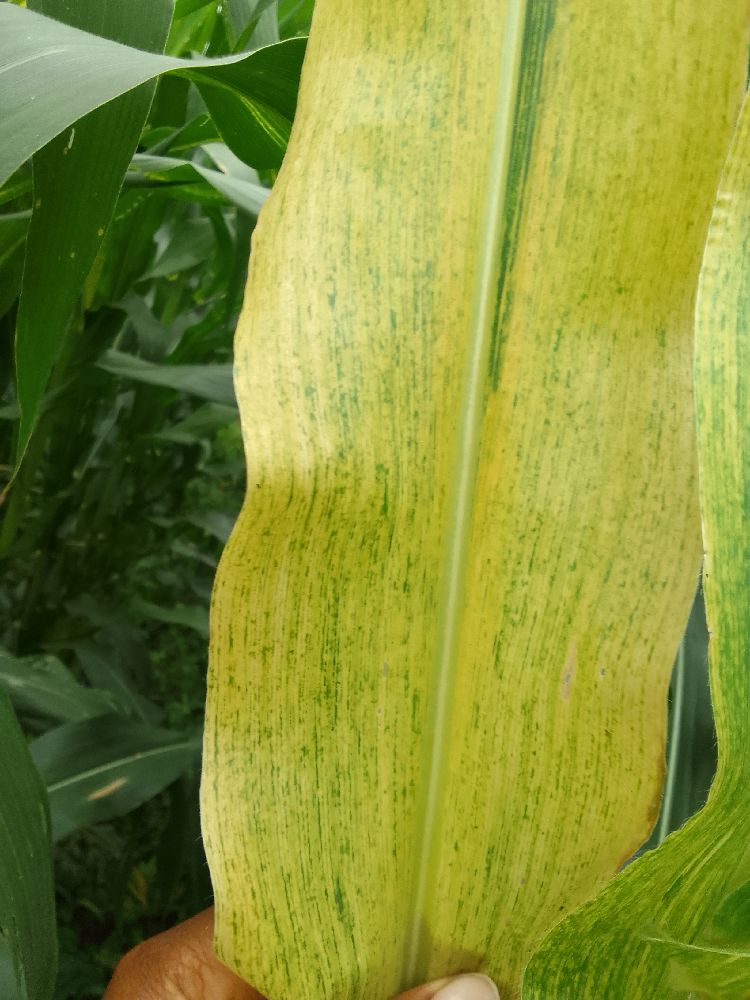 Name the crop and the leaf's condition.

maize, healthy
